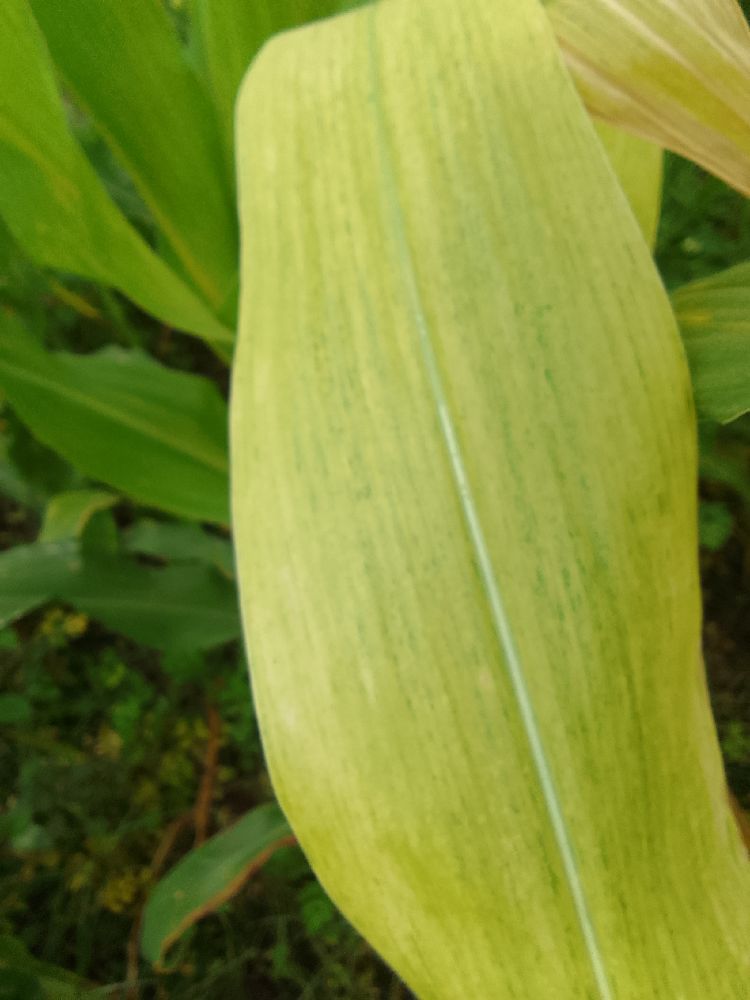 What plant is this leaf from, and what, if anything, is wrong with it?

maize, maize lethal necrosis
